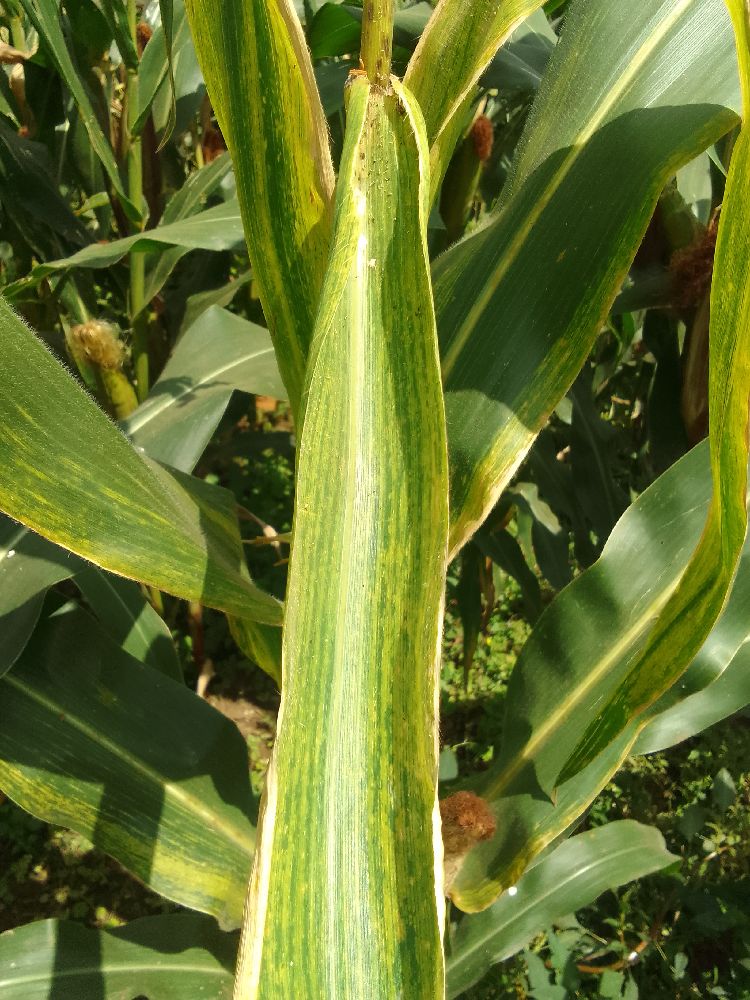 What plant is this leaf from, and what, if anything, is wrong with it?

maize, maize lethal necrosis
